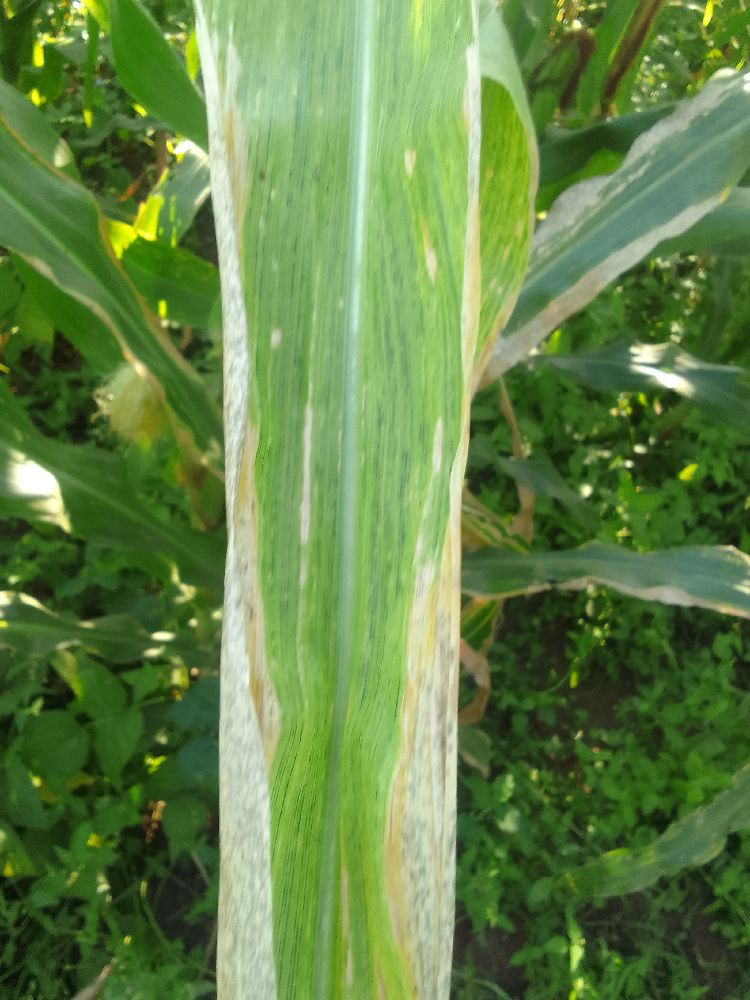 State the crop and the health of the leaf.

maize, maize lethal necrosis
